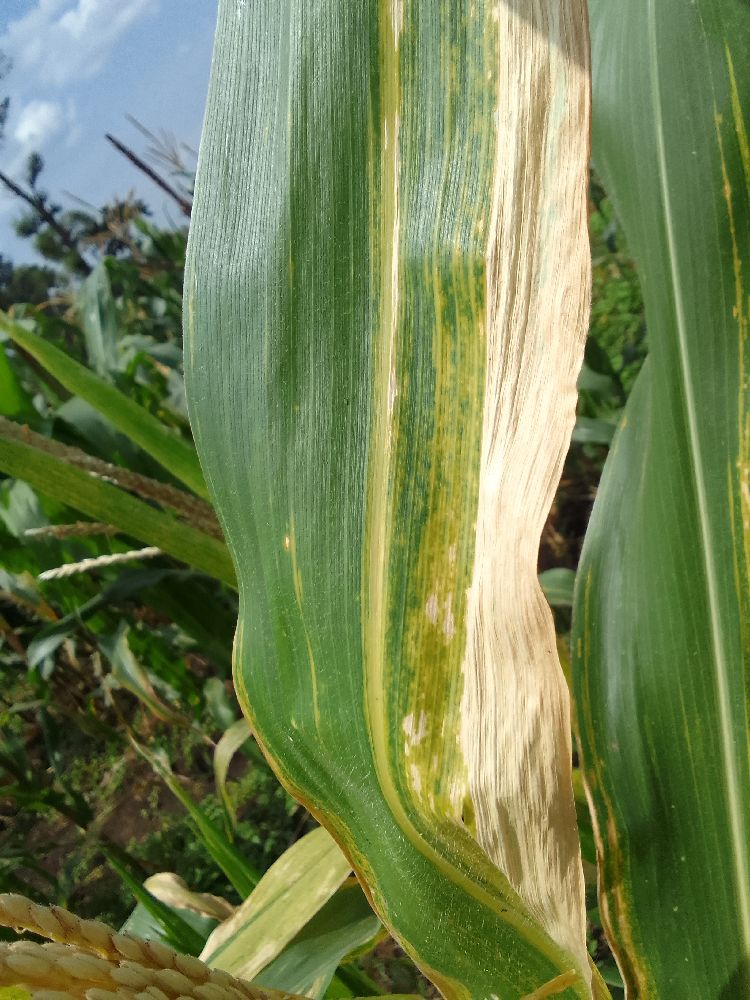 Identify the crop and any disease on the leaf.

maize, maize lethal necrosis
